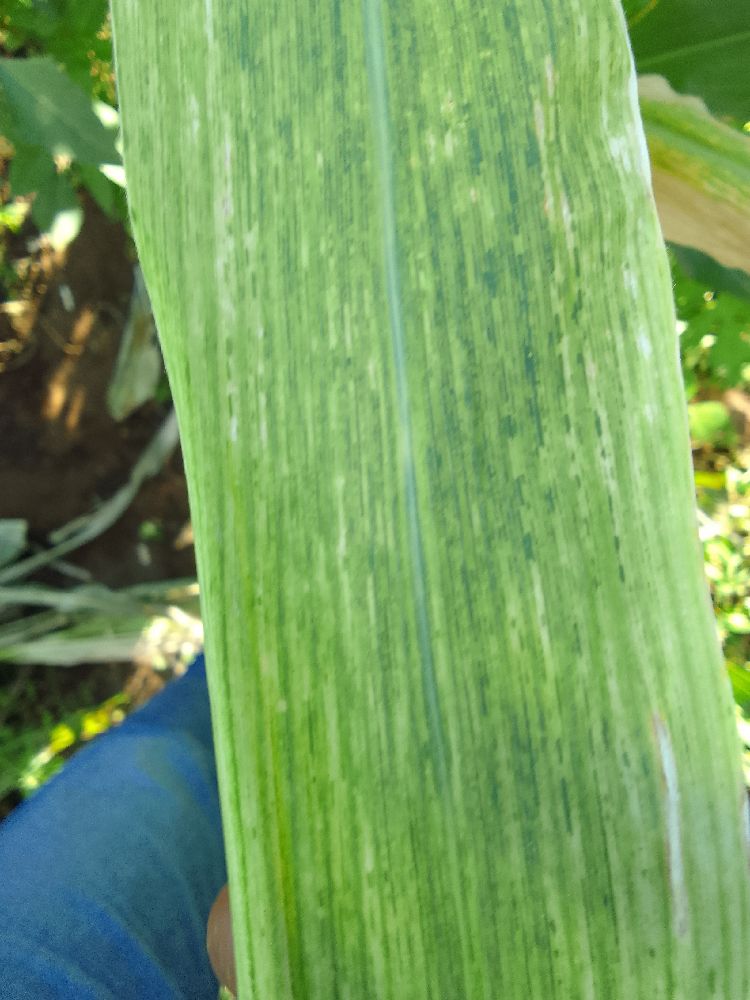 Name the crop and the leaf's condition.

maize, maize lethal necrosis
